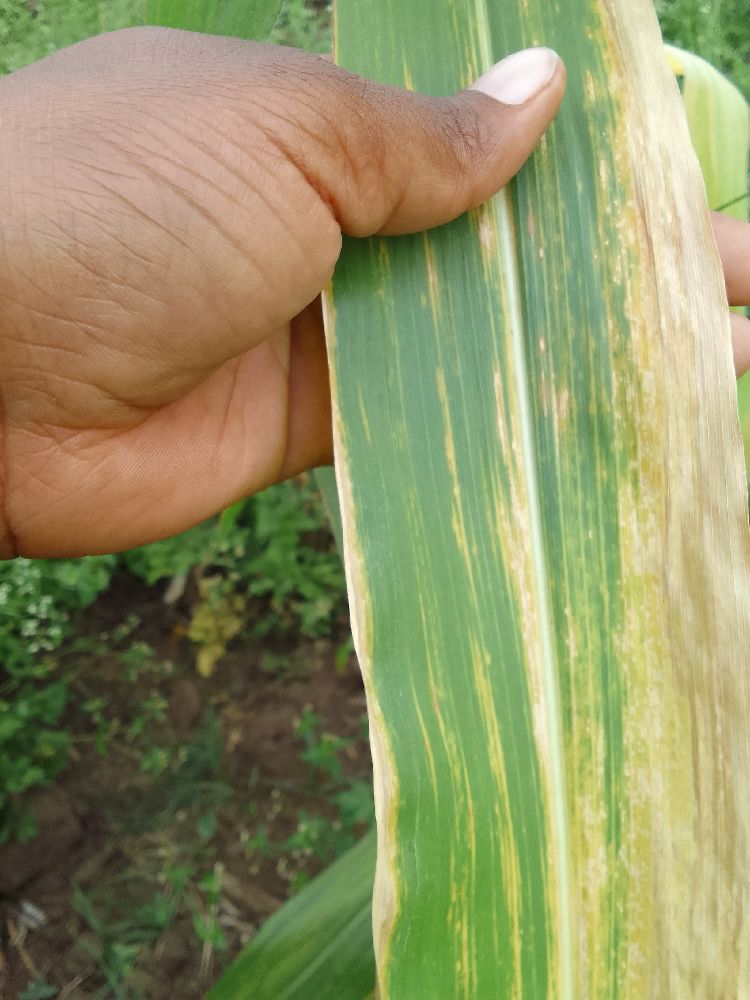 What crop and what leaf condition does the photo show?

maize, maize lethal necrosis
